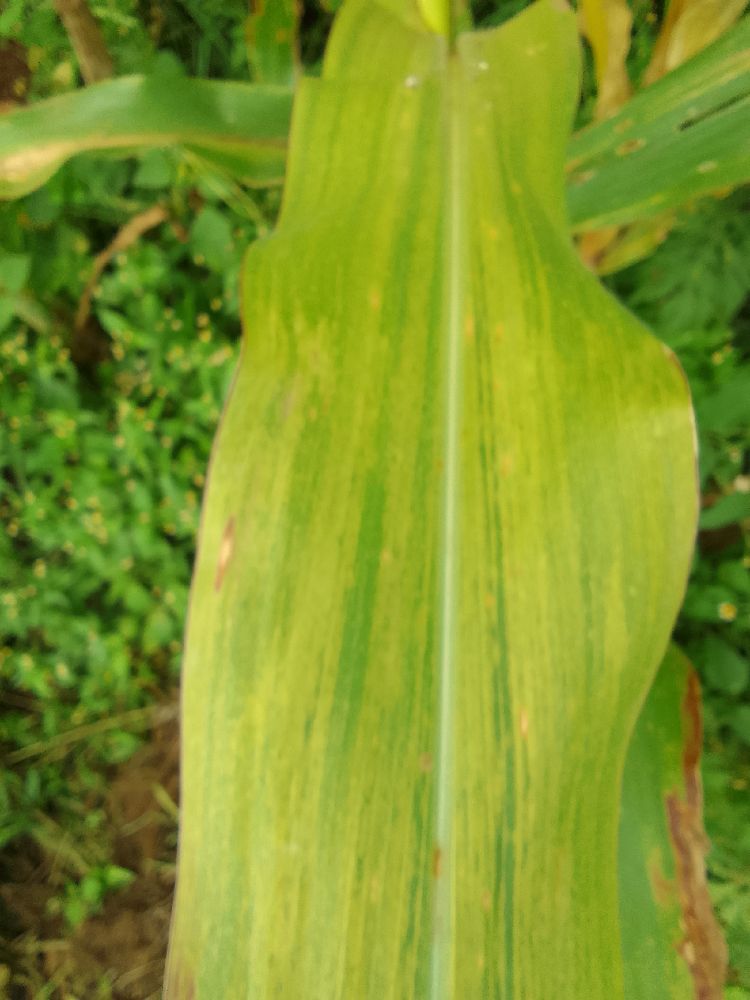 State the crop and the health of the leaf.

maize, maize lethal necrosis
